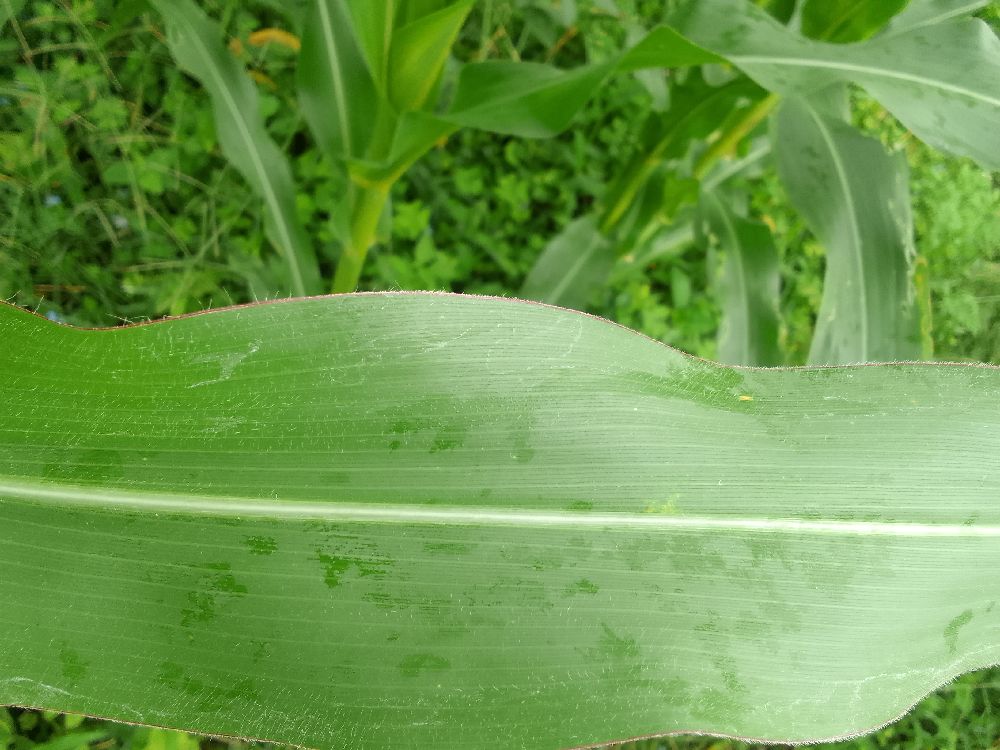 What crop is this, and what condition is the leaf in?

maize, healthy
